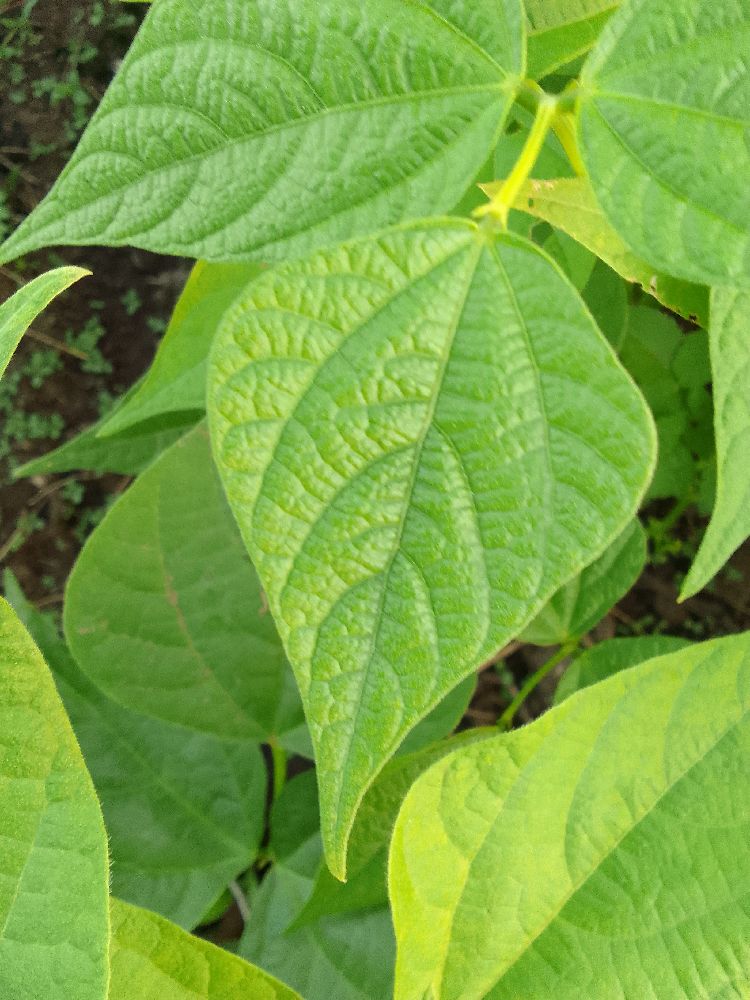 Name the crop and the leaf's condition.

common bean, healthy
